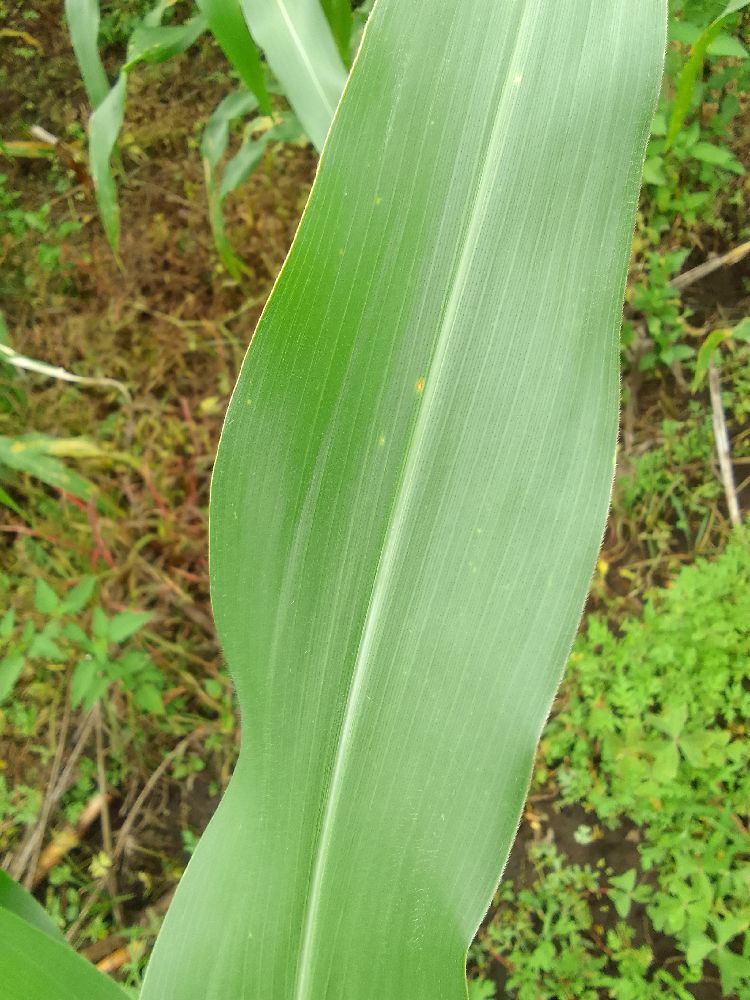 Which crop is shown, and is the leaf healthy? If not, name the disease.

maize, healthy
